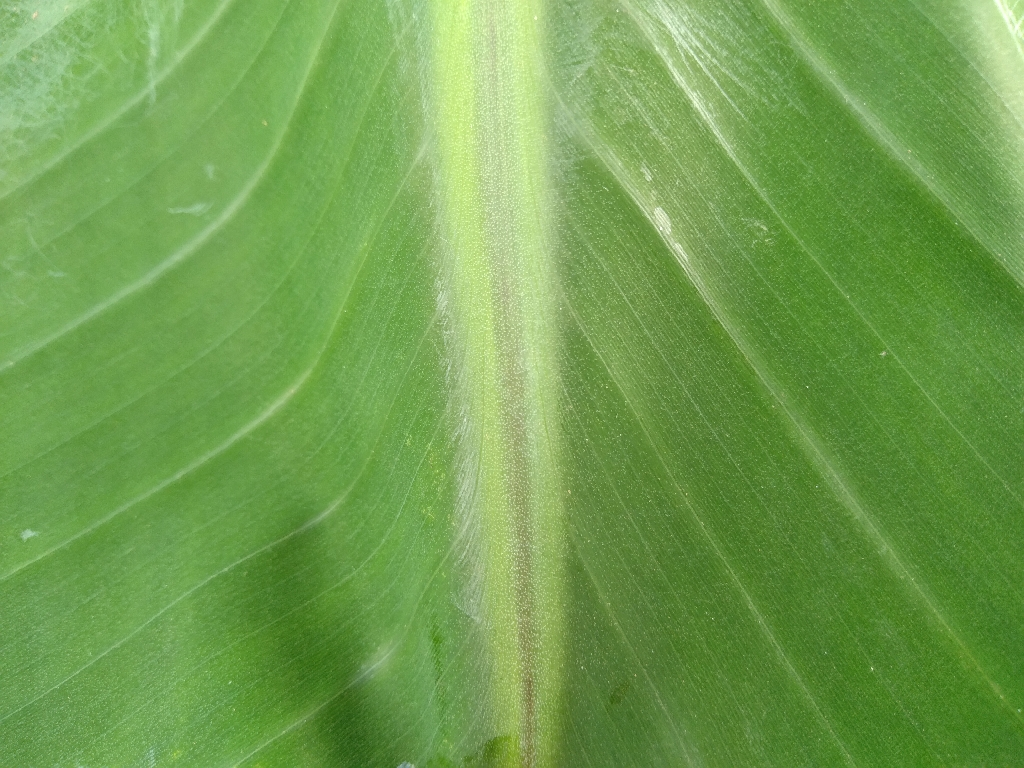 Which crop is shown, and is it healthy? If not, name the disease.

banana, healthy
